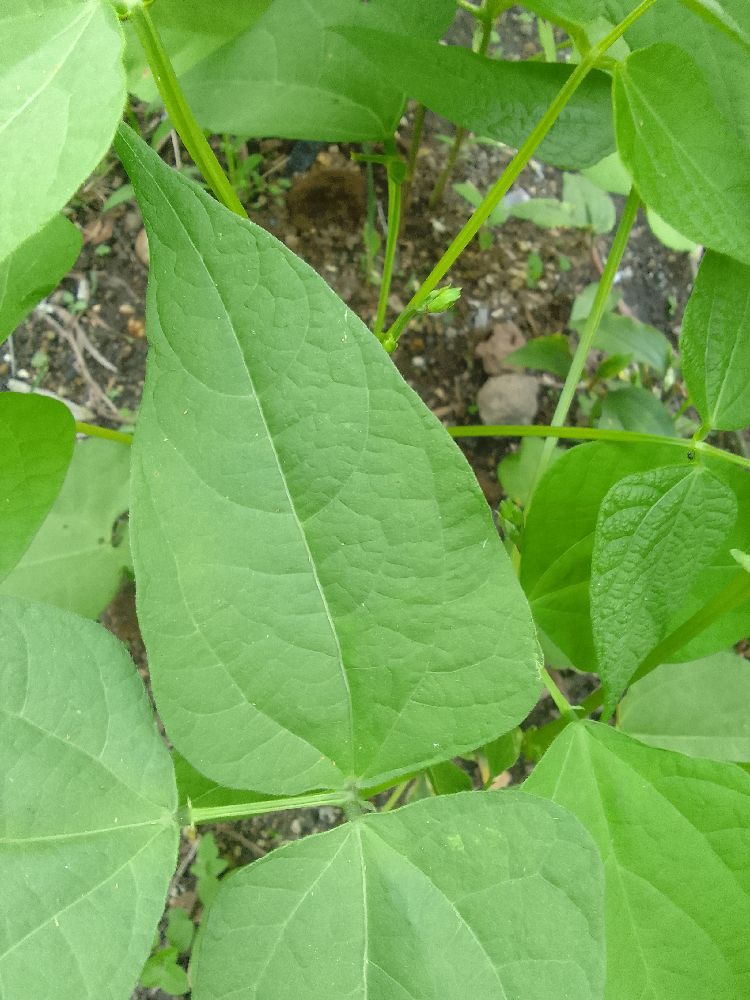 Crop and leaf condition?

common bean, healthy
